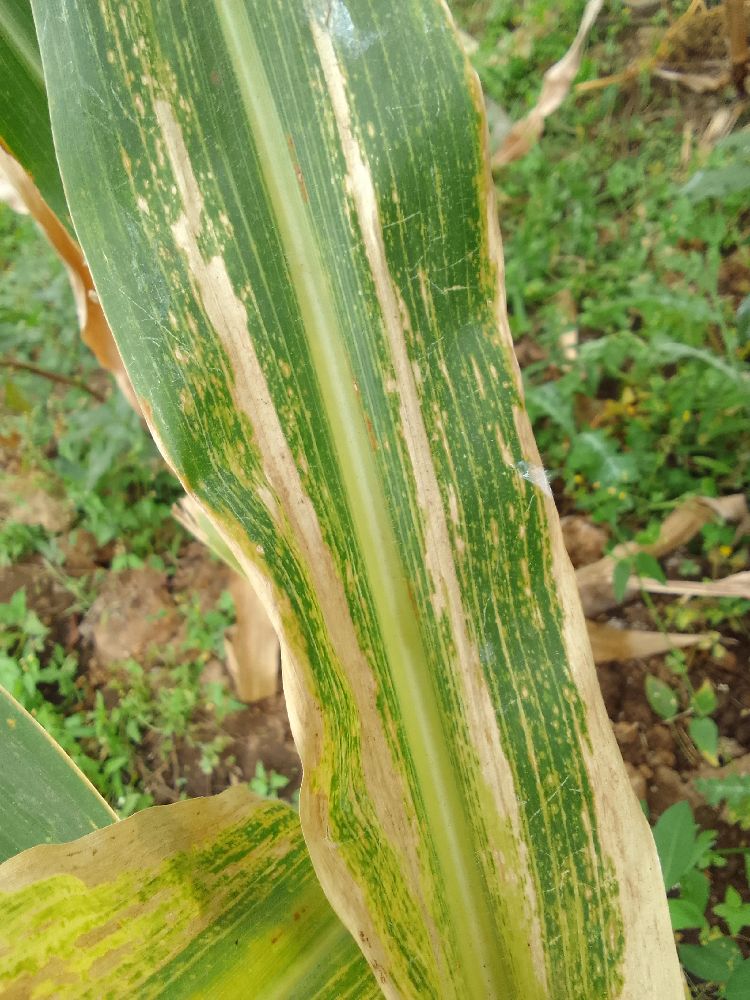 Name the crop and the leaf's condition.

maize, maize lethal necrosis
